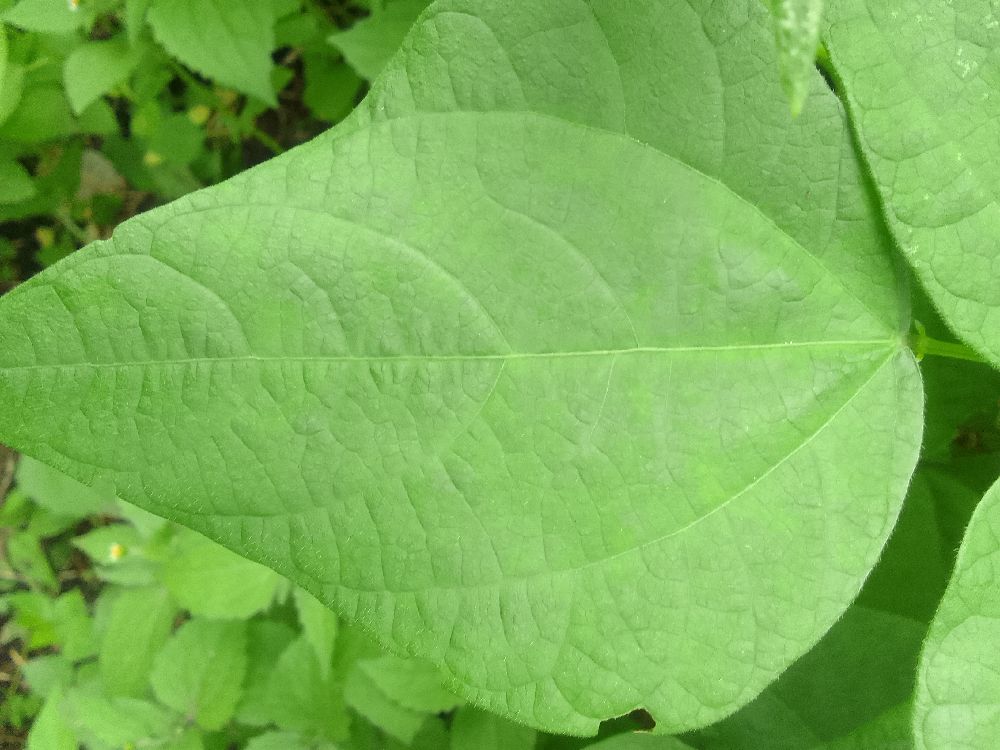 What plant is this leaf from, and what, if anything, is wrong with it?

common bean, healthy
